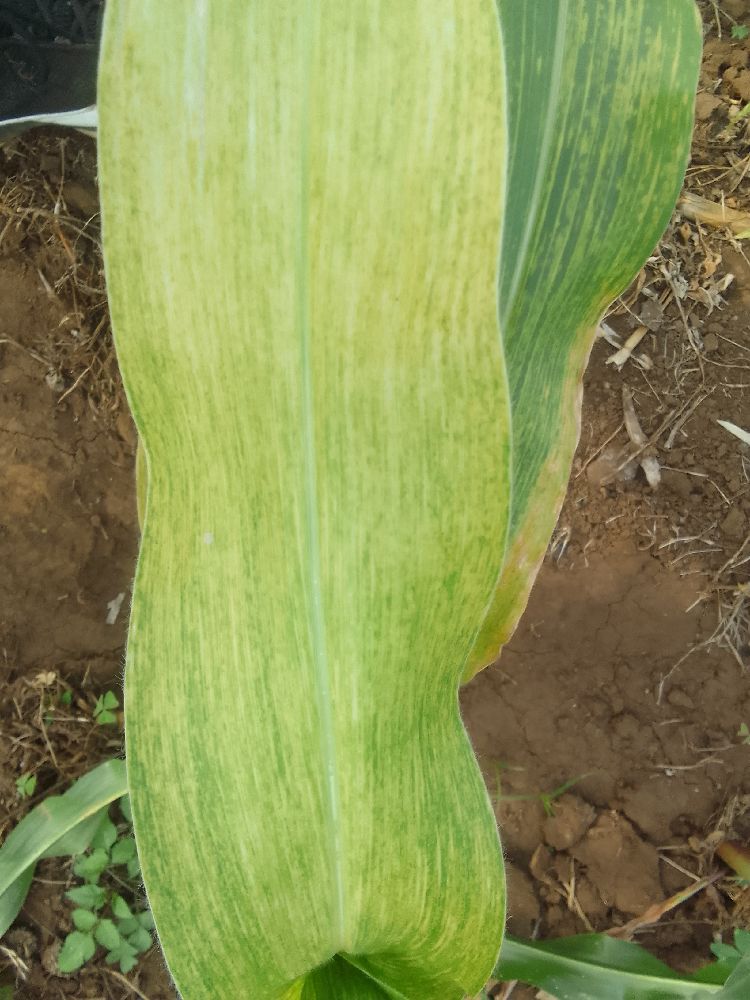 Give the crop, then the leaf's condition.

maize, maize lethal necrosis
